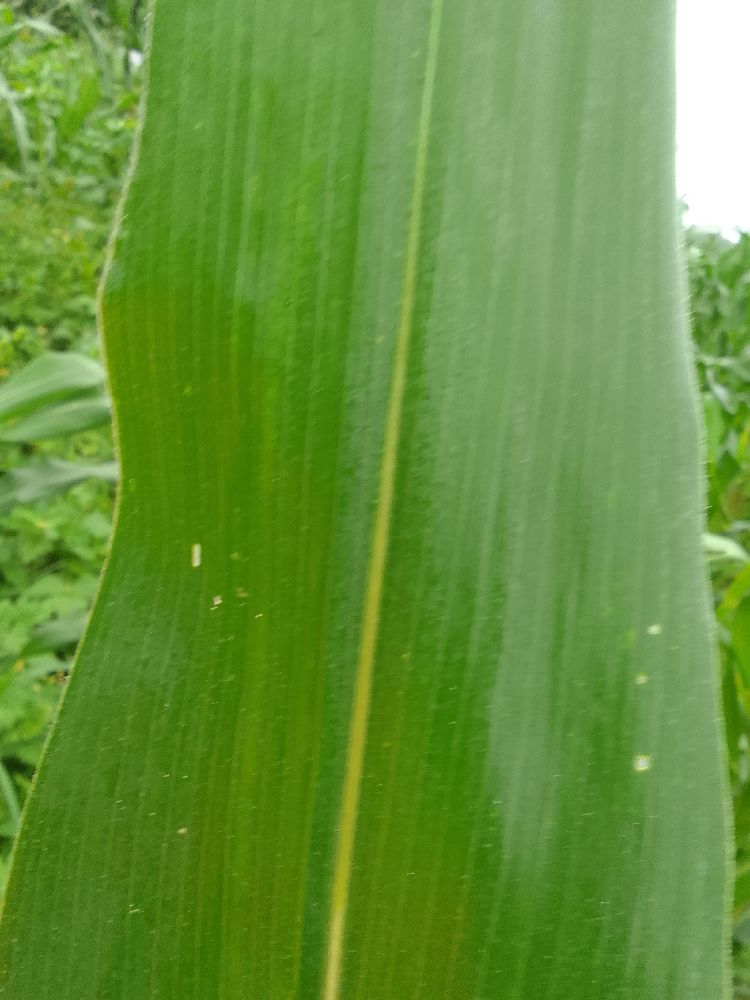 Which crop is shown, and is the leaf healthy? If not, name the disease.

maize, healthy
